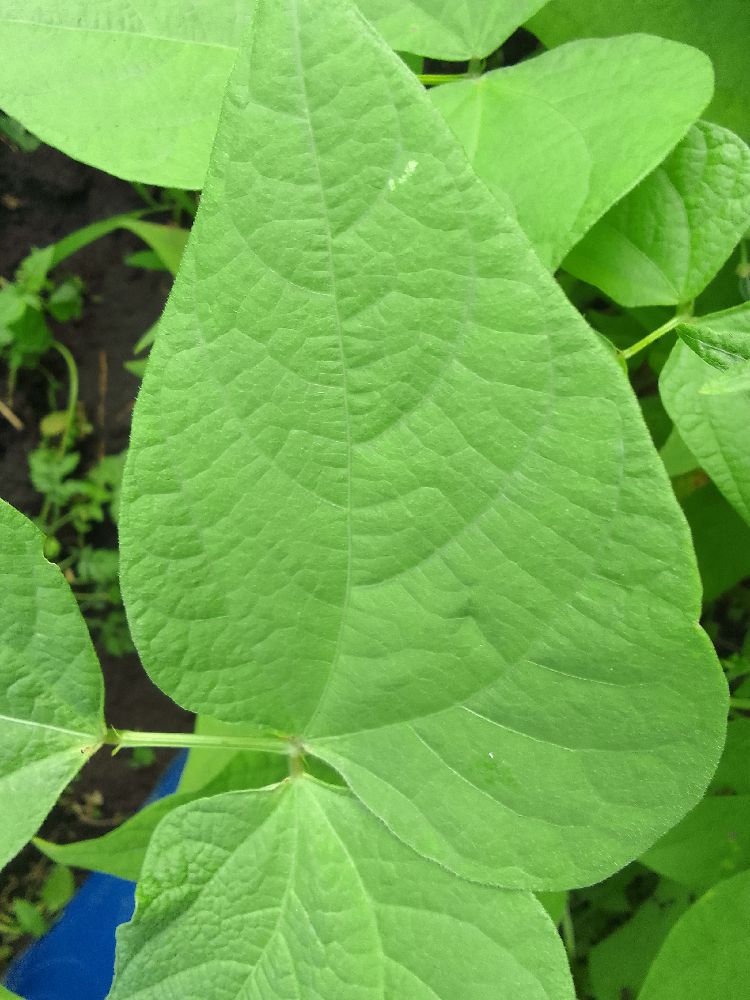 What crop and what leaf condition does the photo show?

common bean, healthy
